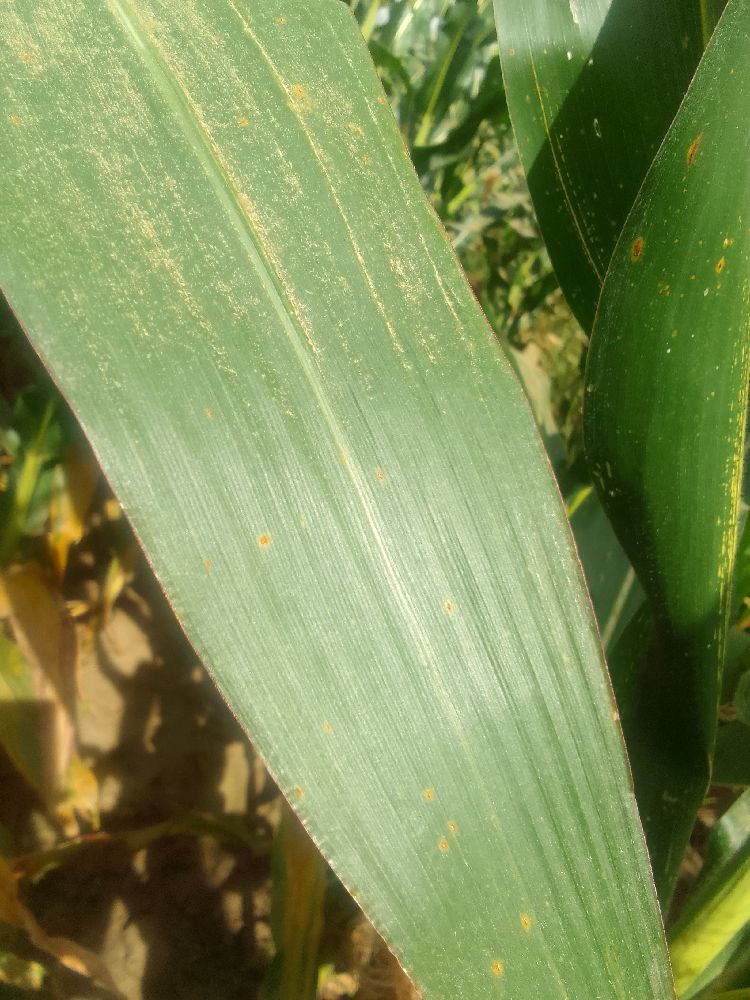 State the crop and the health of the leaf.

maize, healthy
